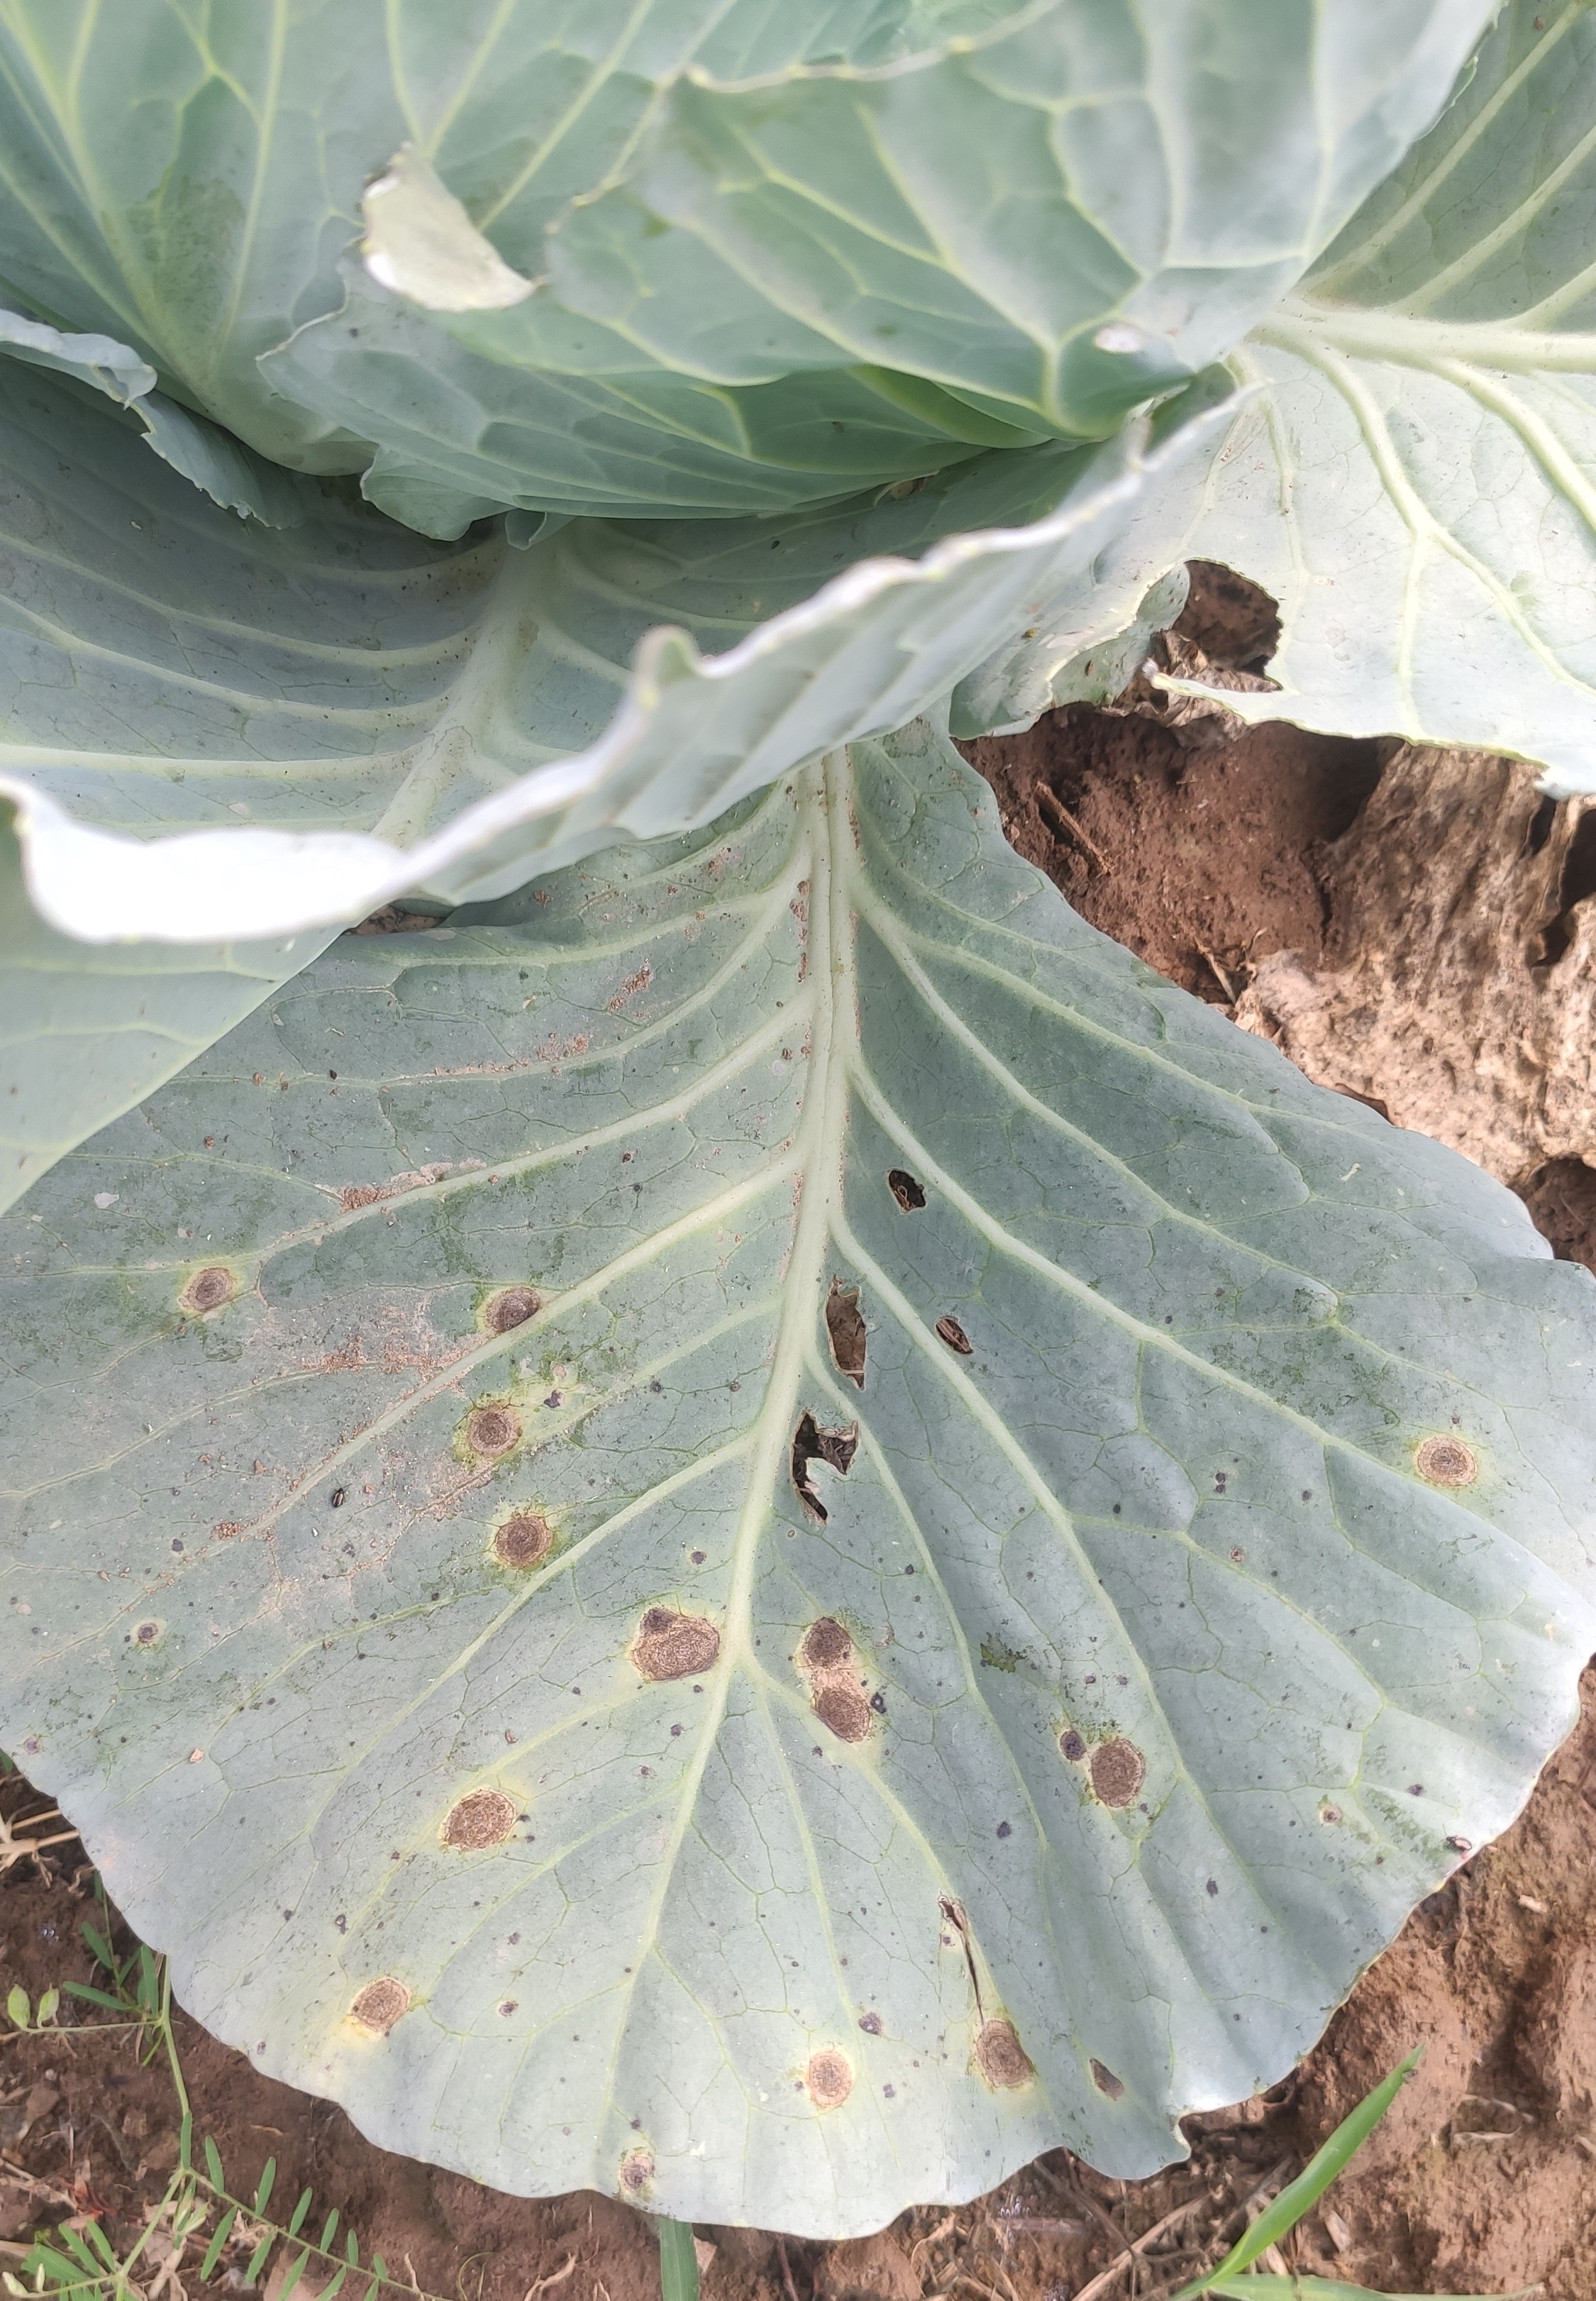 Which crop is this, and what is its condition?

cabbage, alternaria
